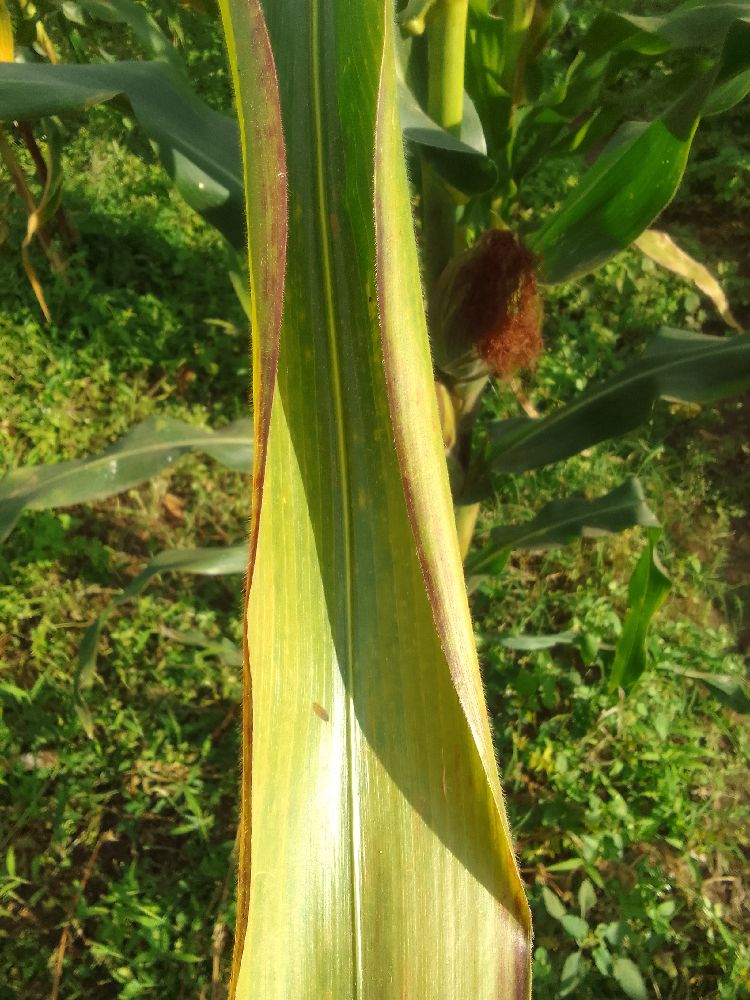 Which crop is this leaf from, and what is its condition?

maize, maize lethal necrosis
